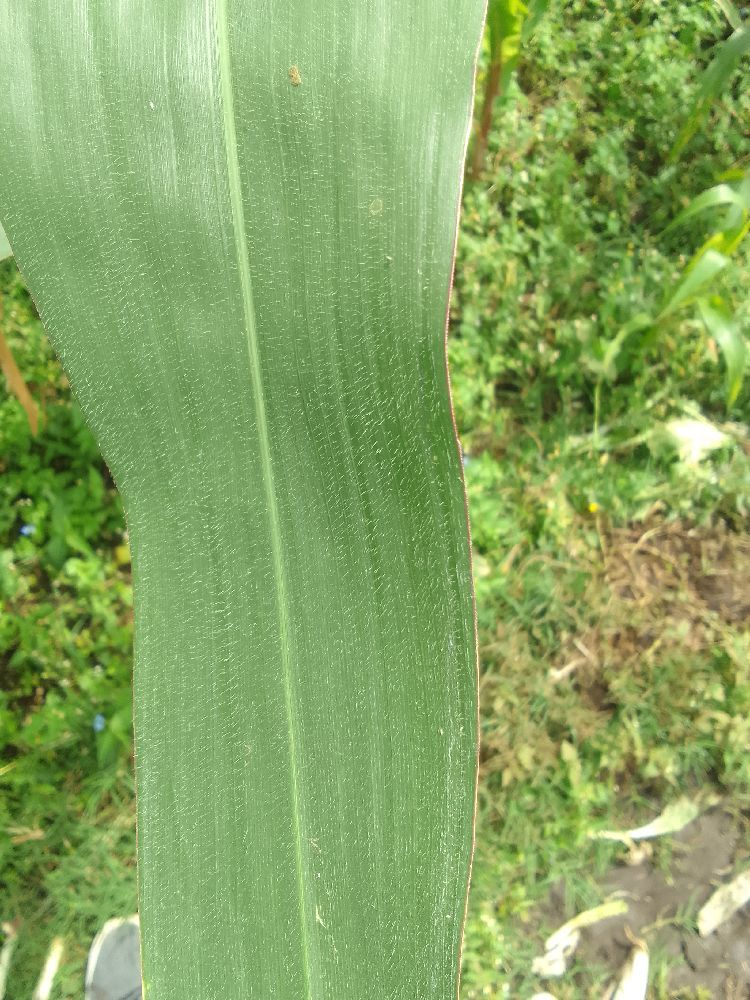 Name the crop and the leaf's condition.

maize, healthy
